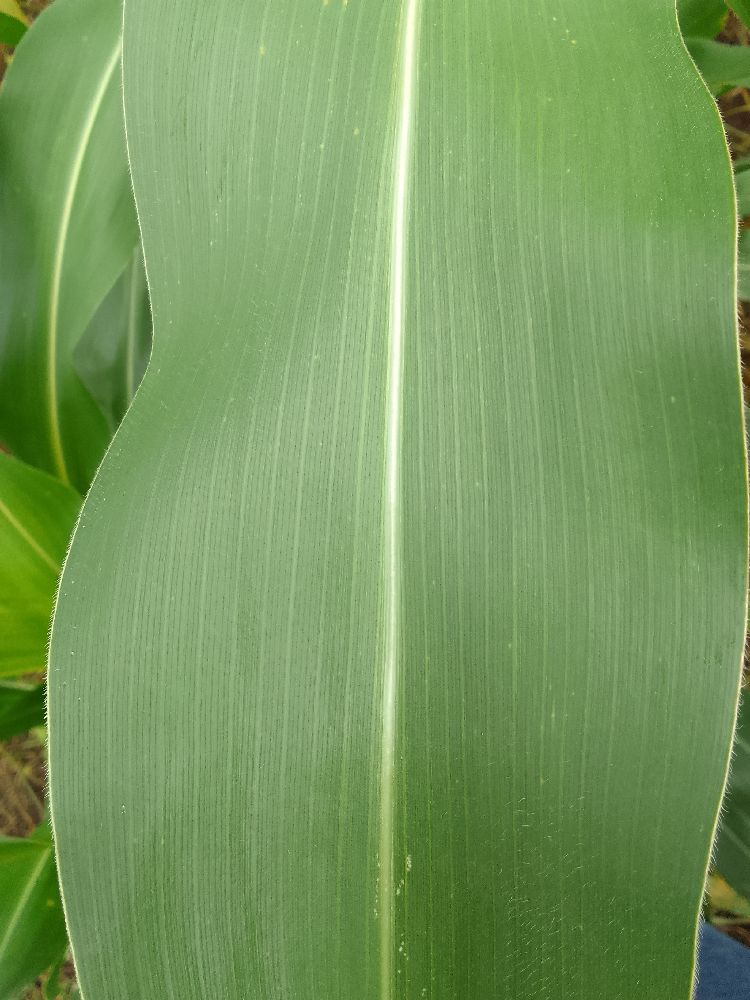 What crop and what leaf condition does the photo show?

maize, healthy
